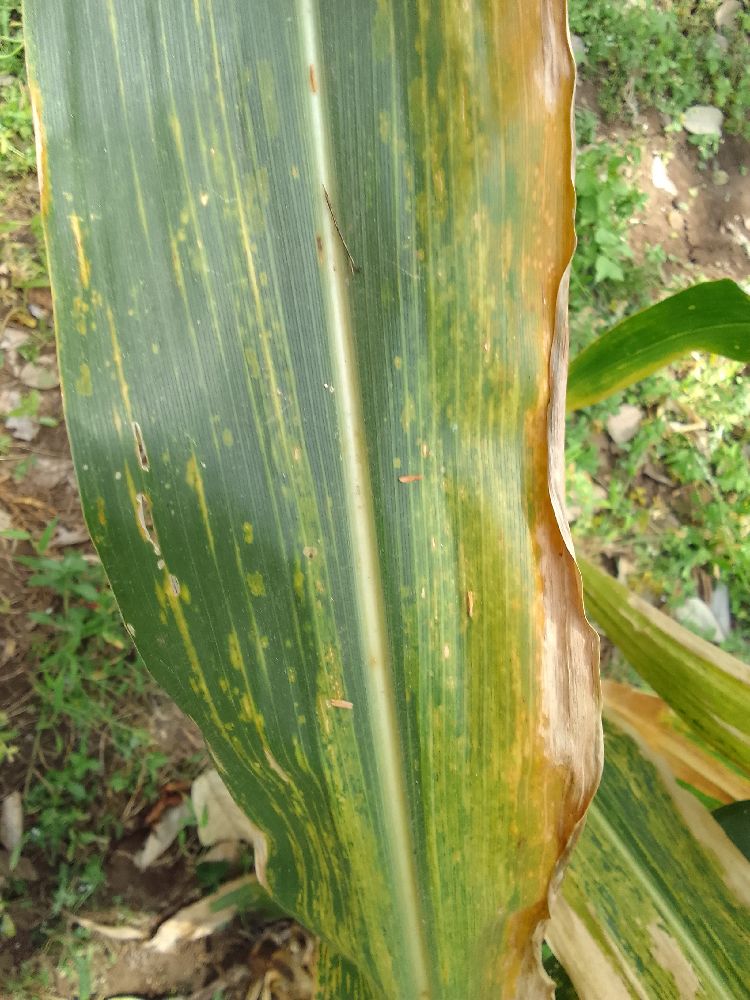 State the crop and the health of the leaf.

maize, maize lethal necrosis
